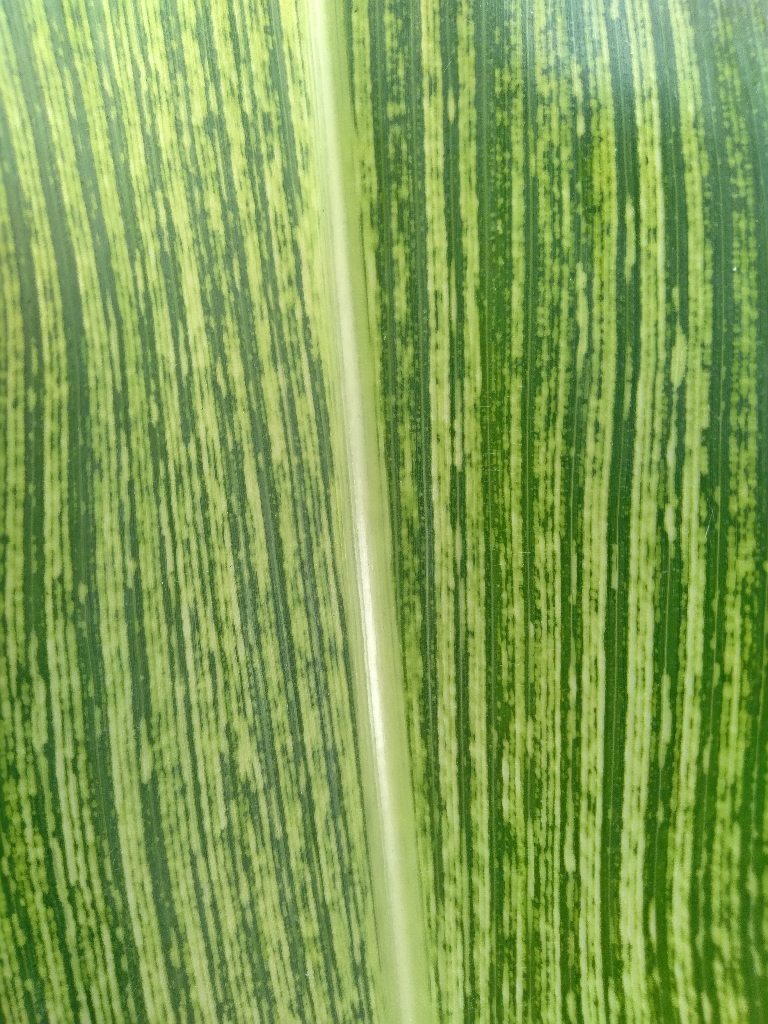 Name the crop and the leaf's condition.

maize, maize streak virus
